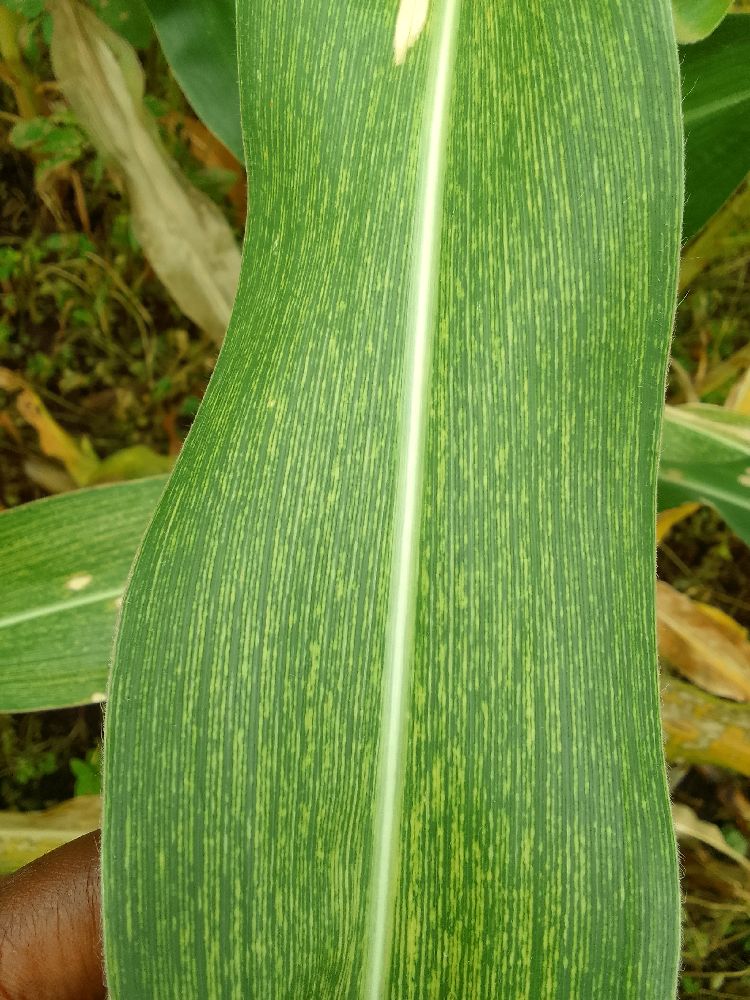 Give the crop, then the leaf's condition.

maize, maize streak virus
